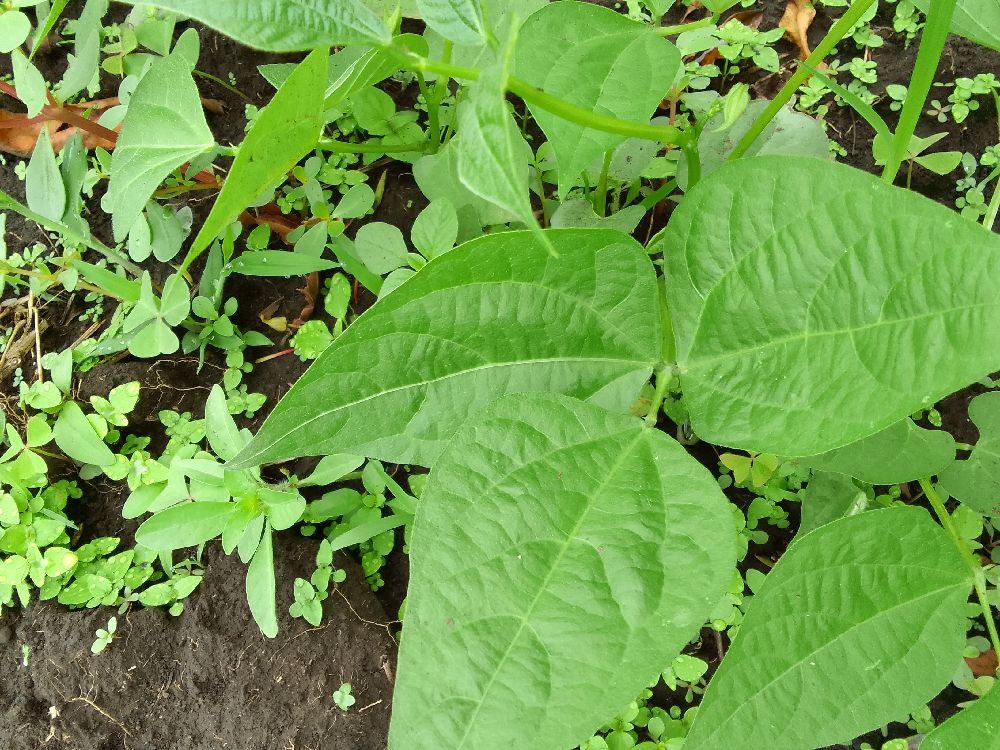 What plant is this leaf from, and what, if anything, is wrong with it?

common bean, healthy
